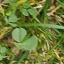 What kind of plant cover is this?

unstructured weed
